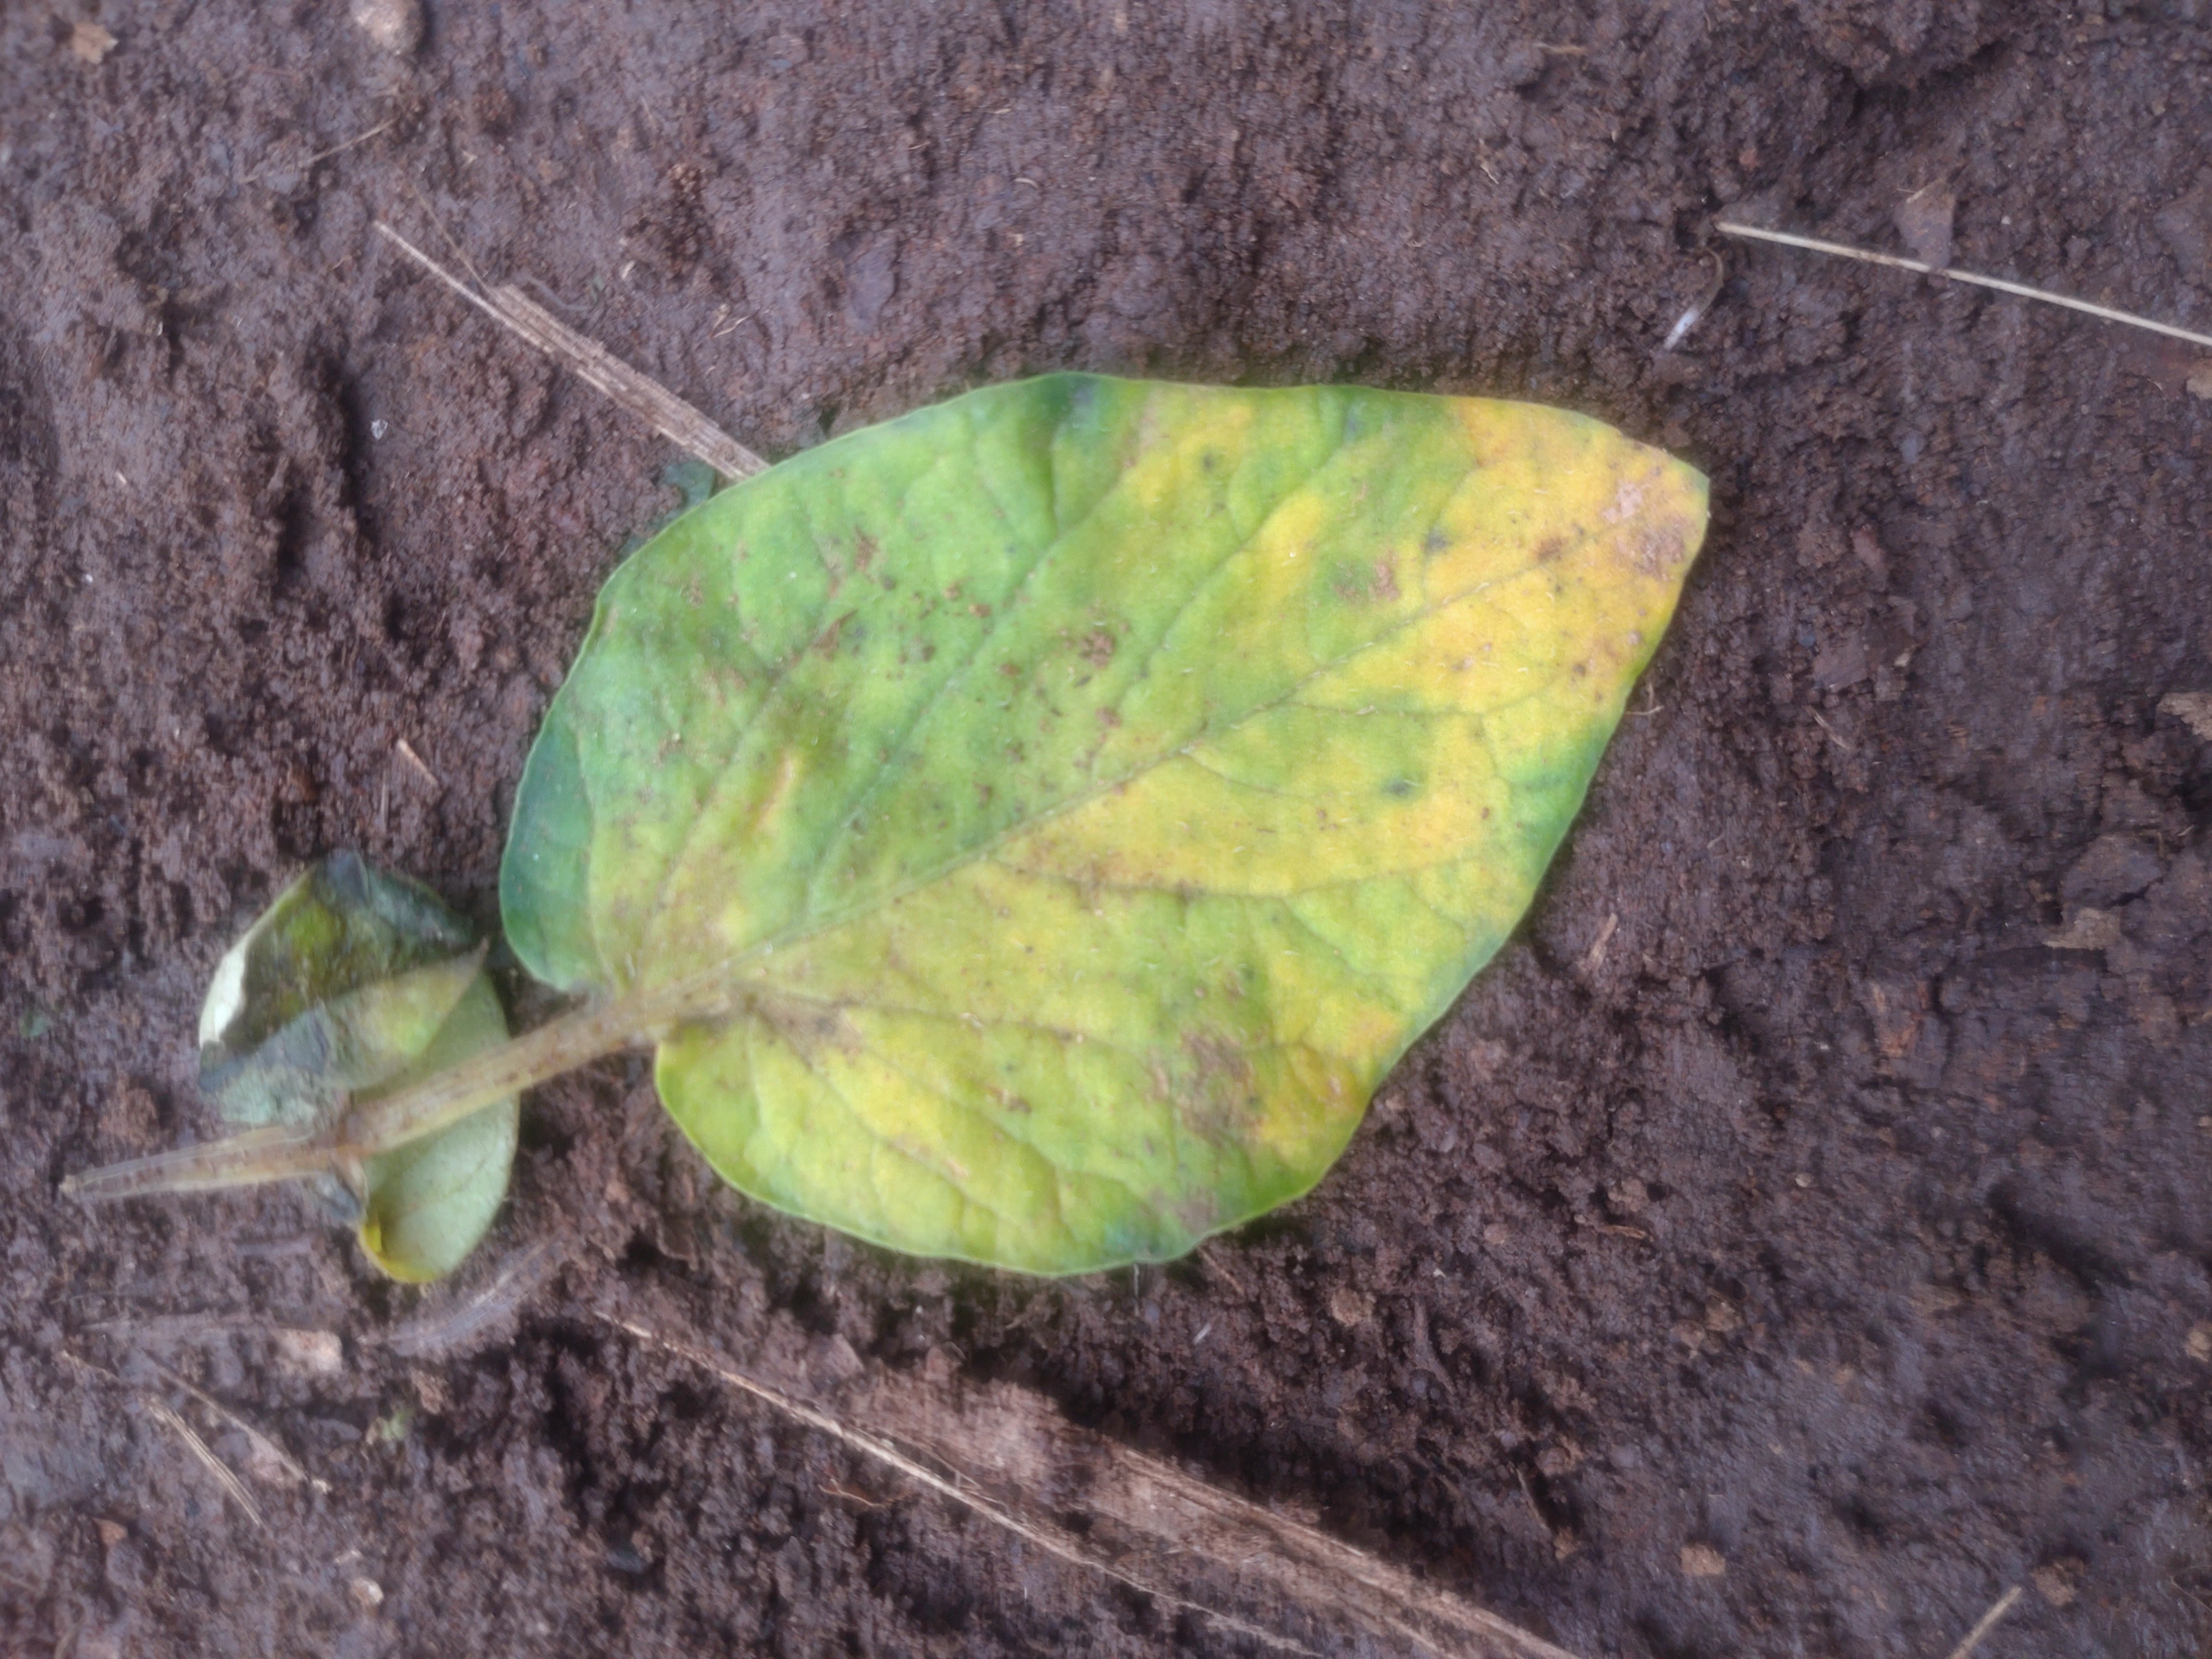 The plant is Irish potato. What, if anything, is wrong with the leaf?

late blight
